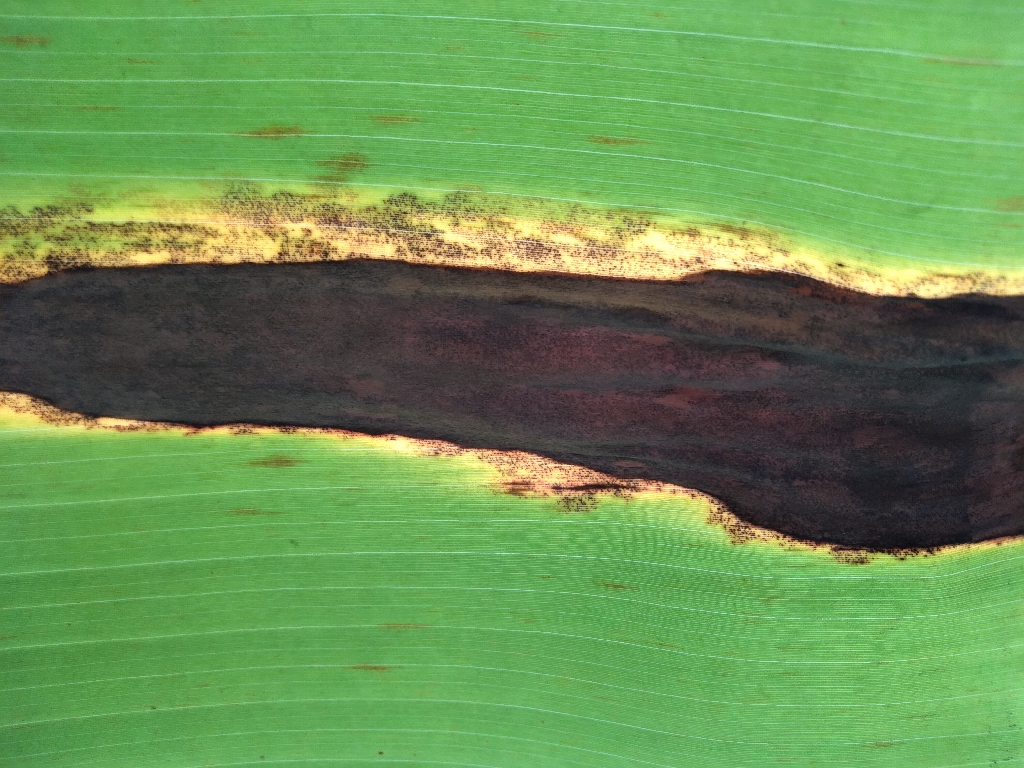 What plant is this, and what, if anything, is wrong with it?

banana, black sigatoka
